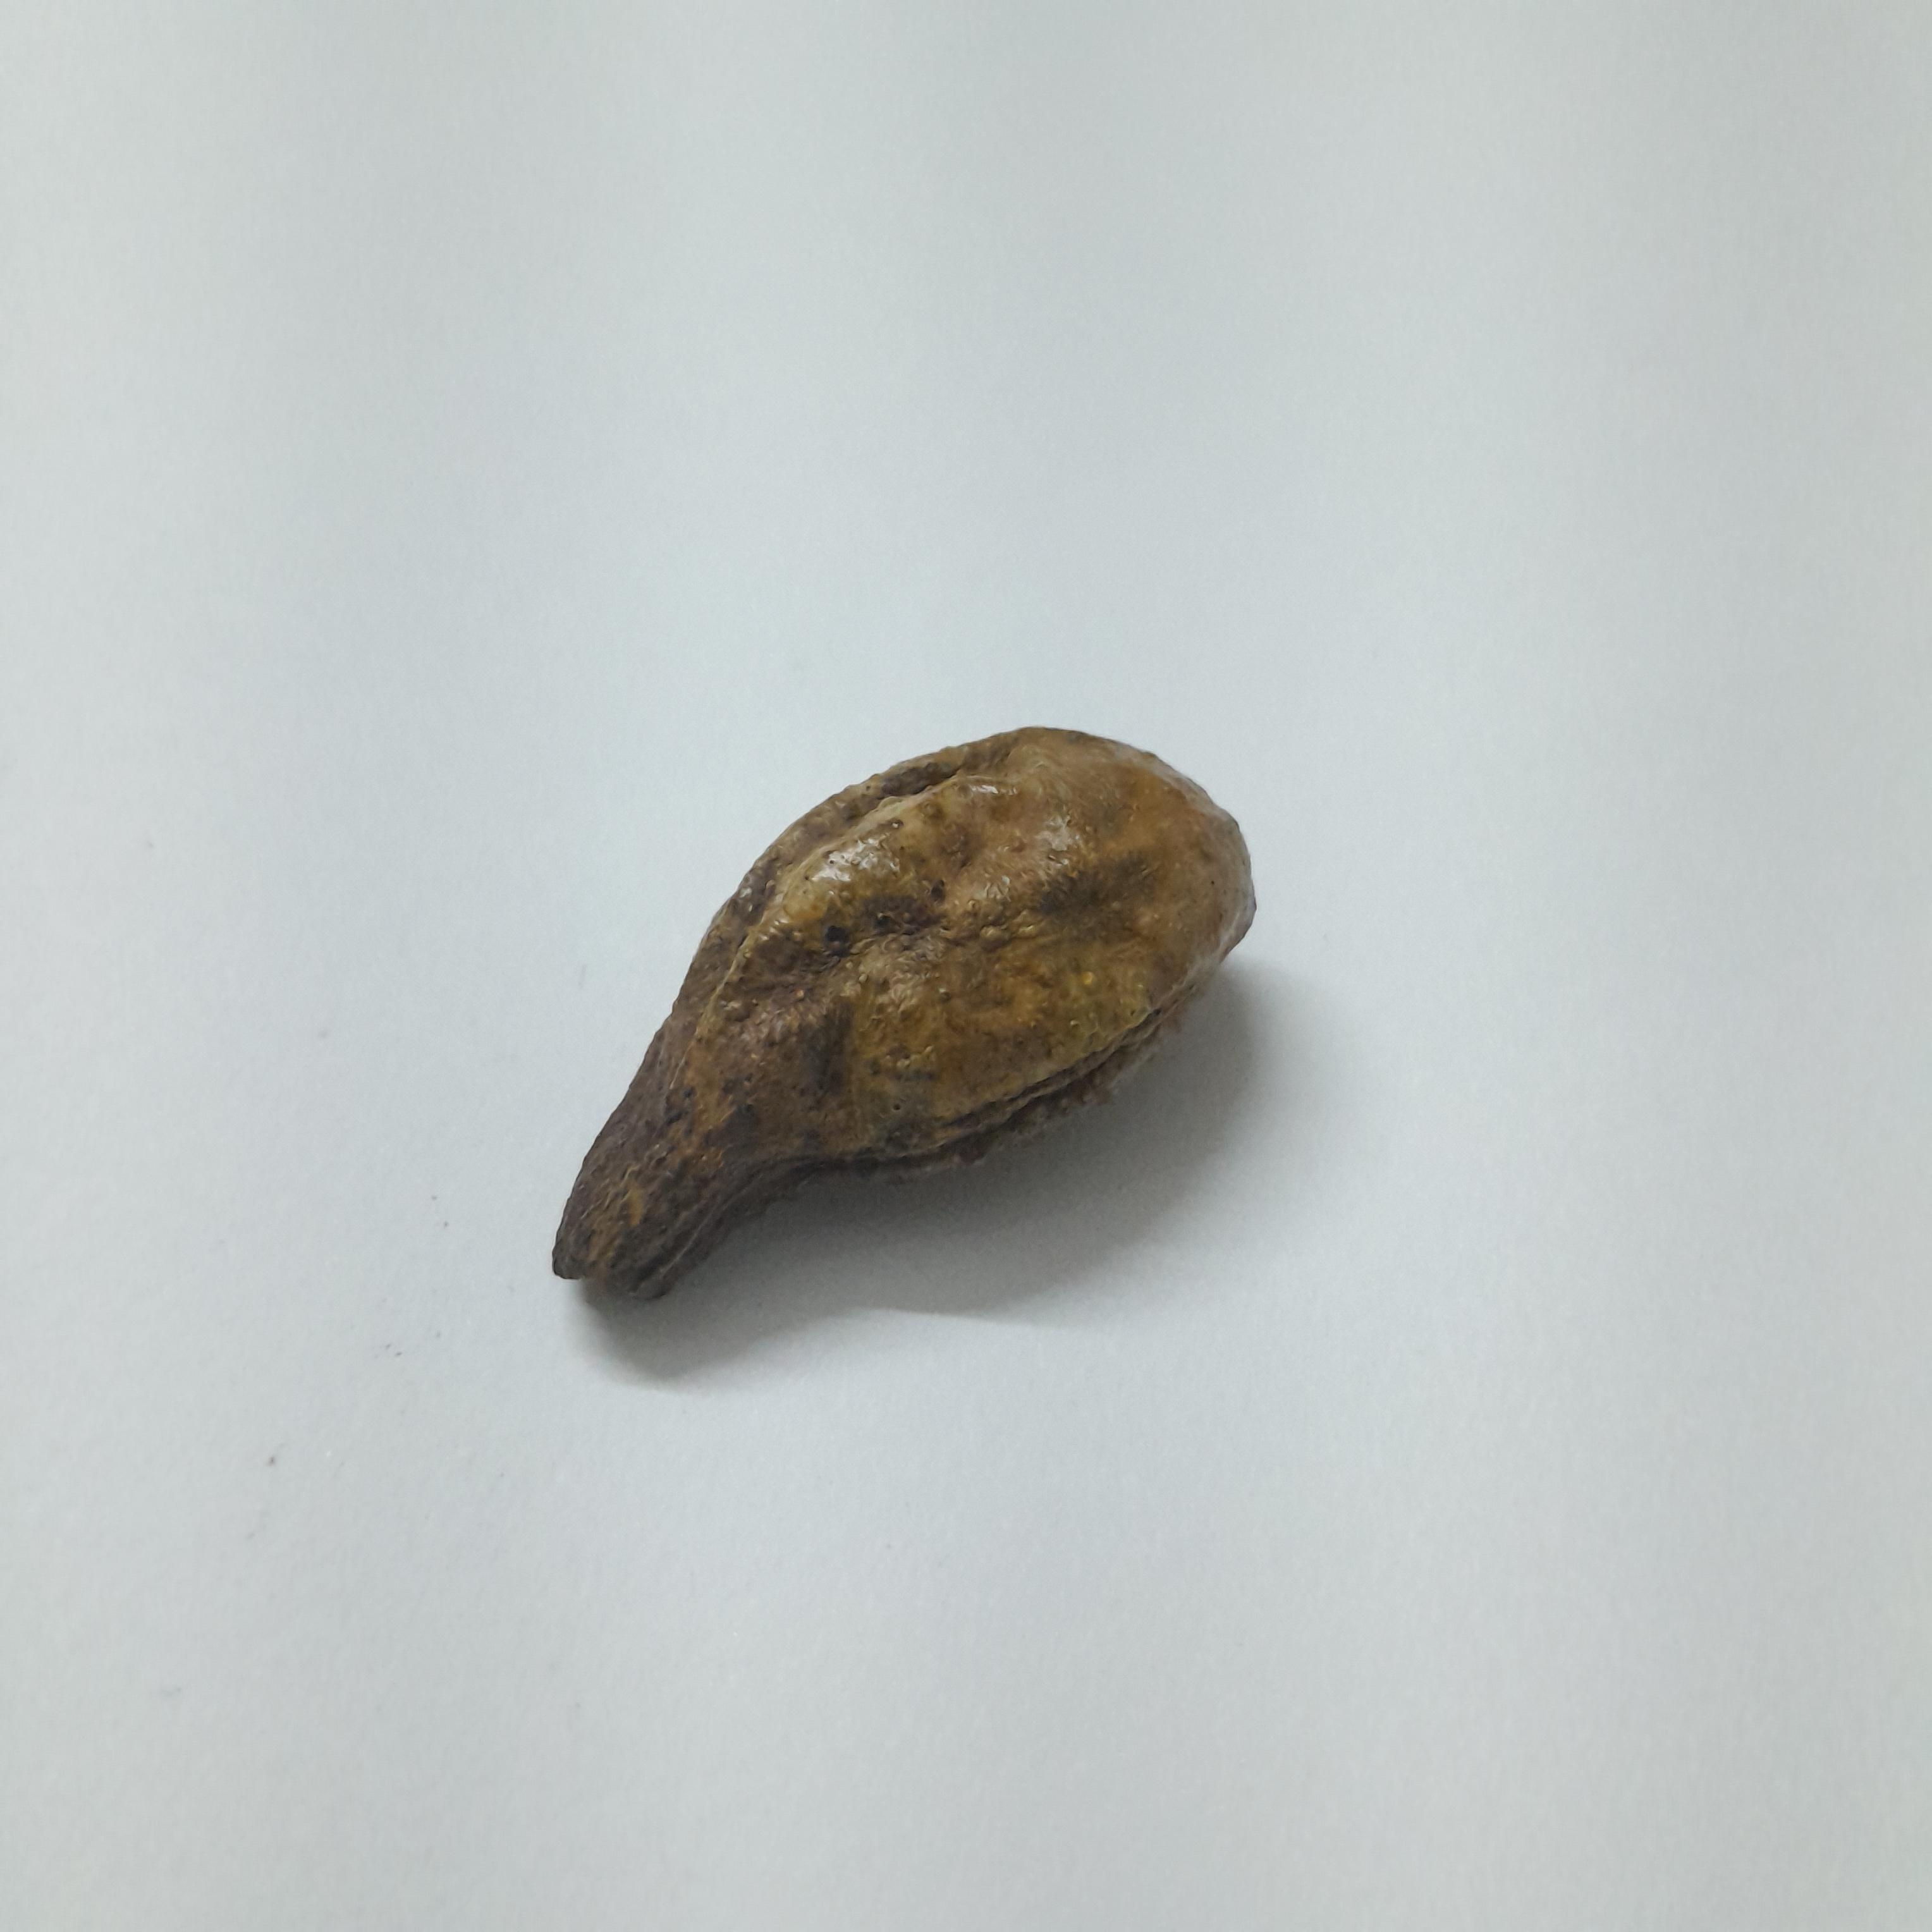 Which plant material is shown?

hirdaa
